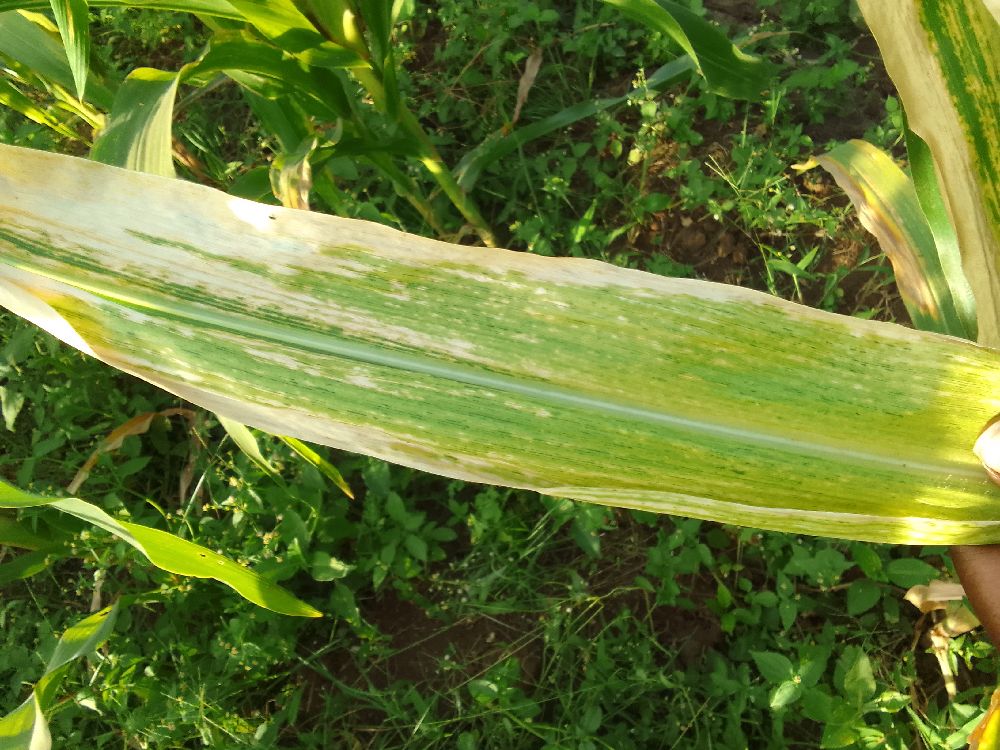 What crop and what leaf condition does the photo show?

maize, maize lethal necrosis
